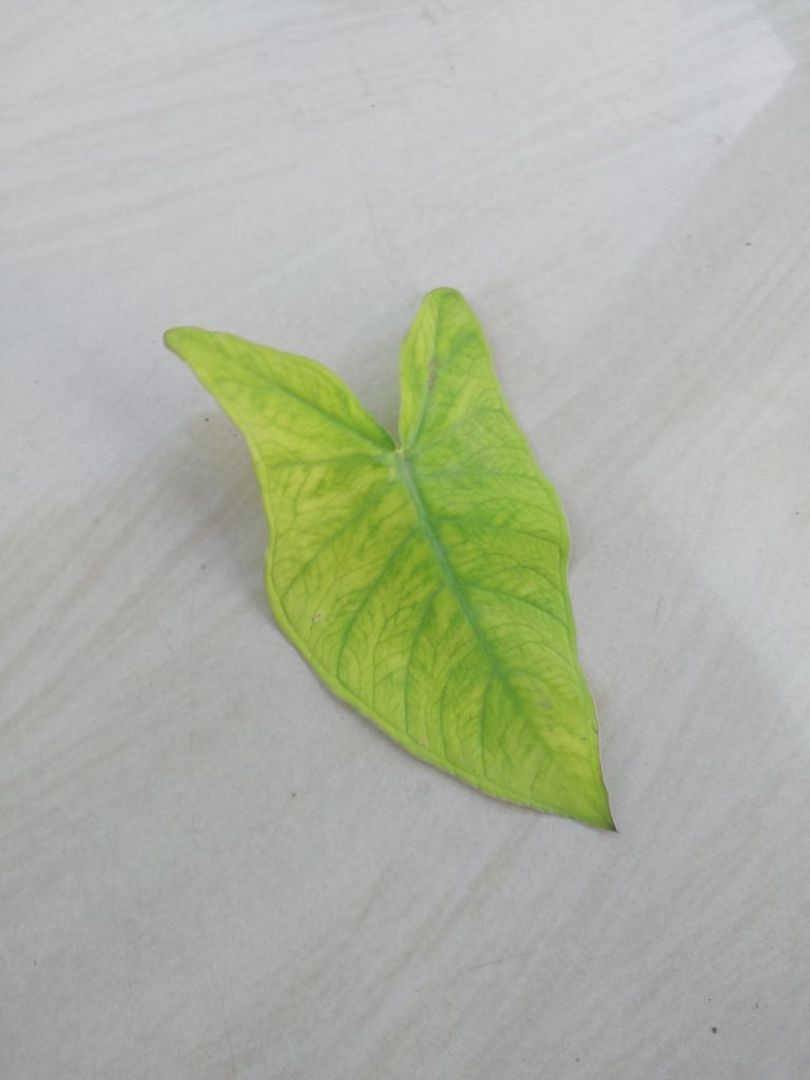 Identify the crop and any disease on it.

taro, mosaic
